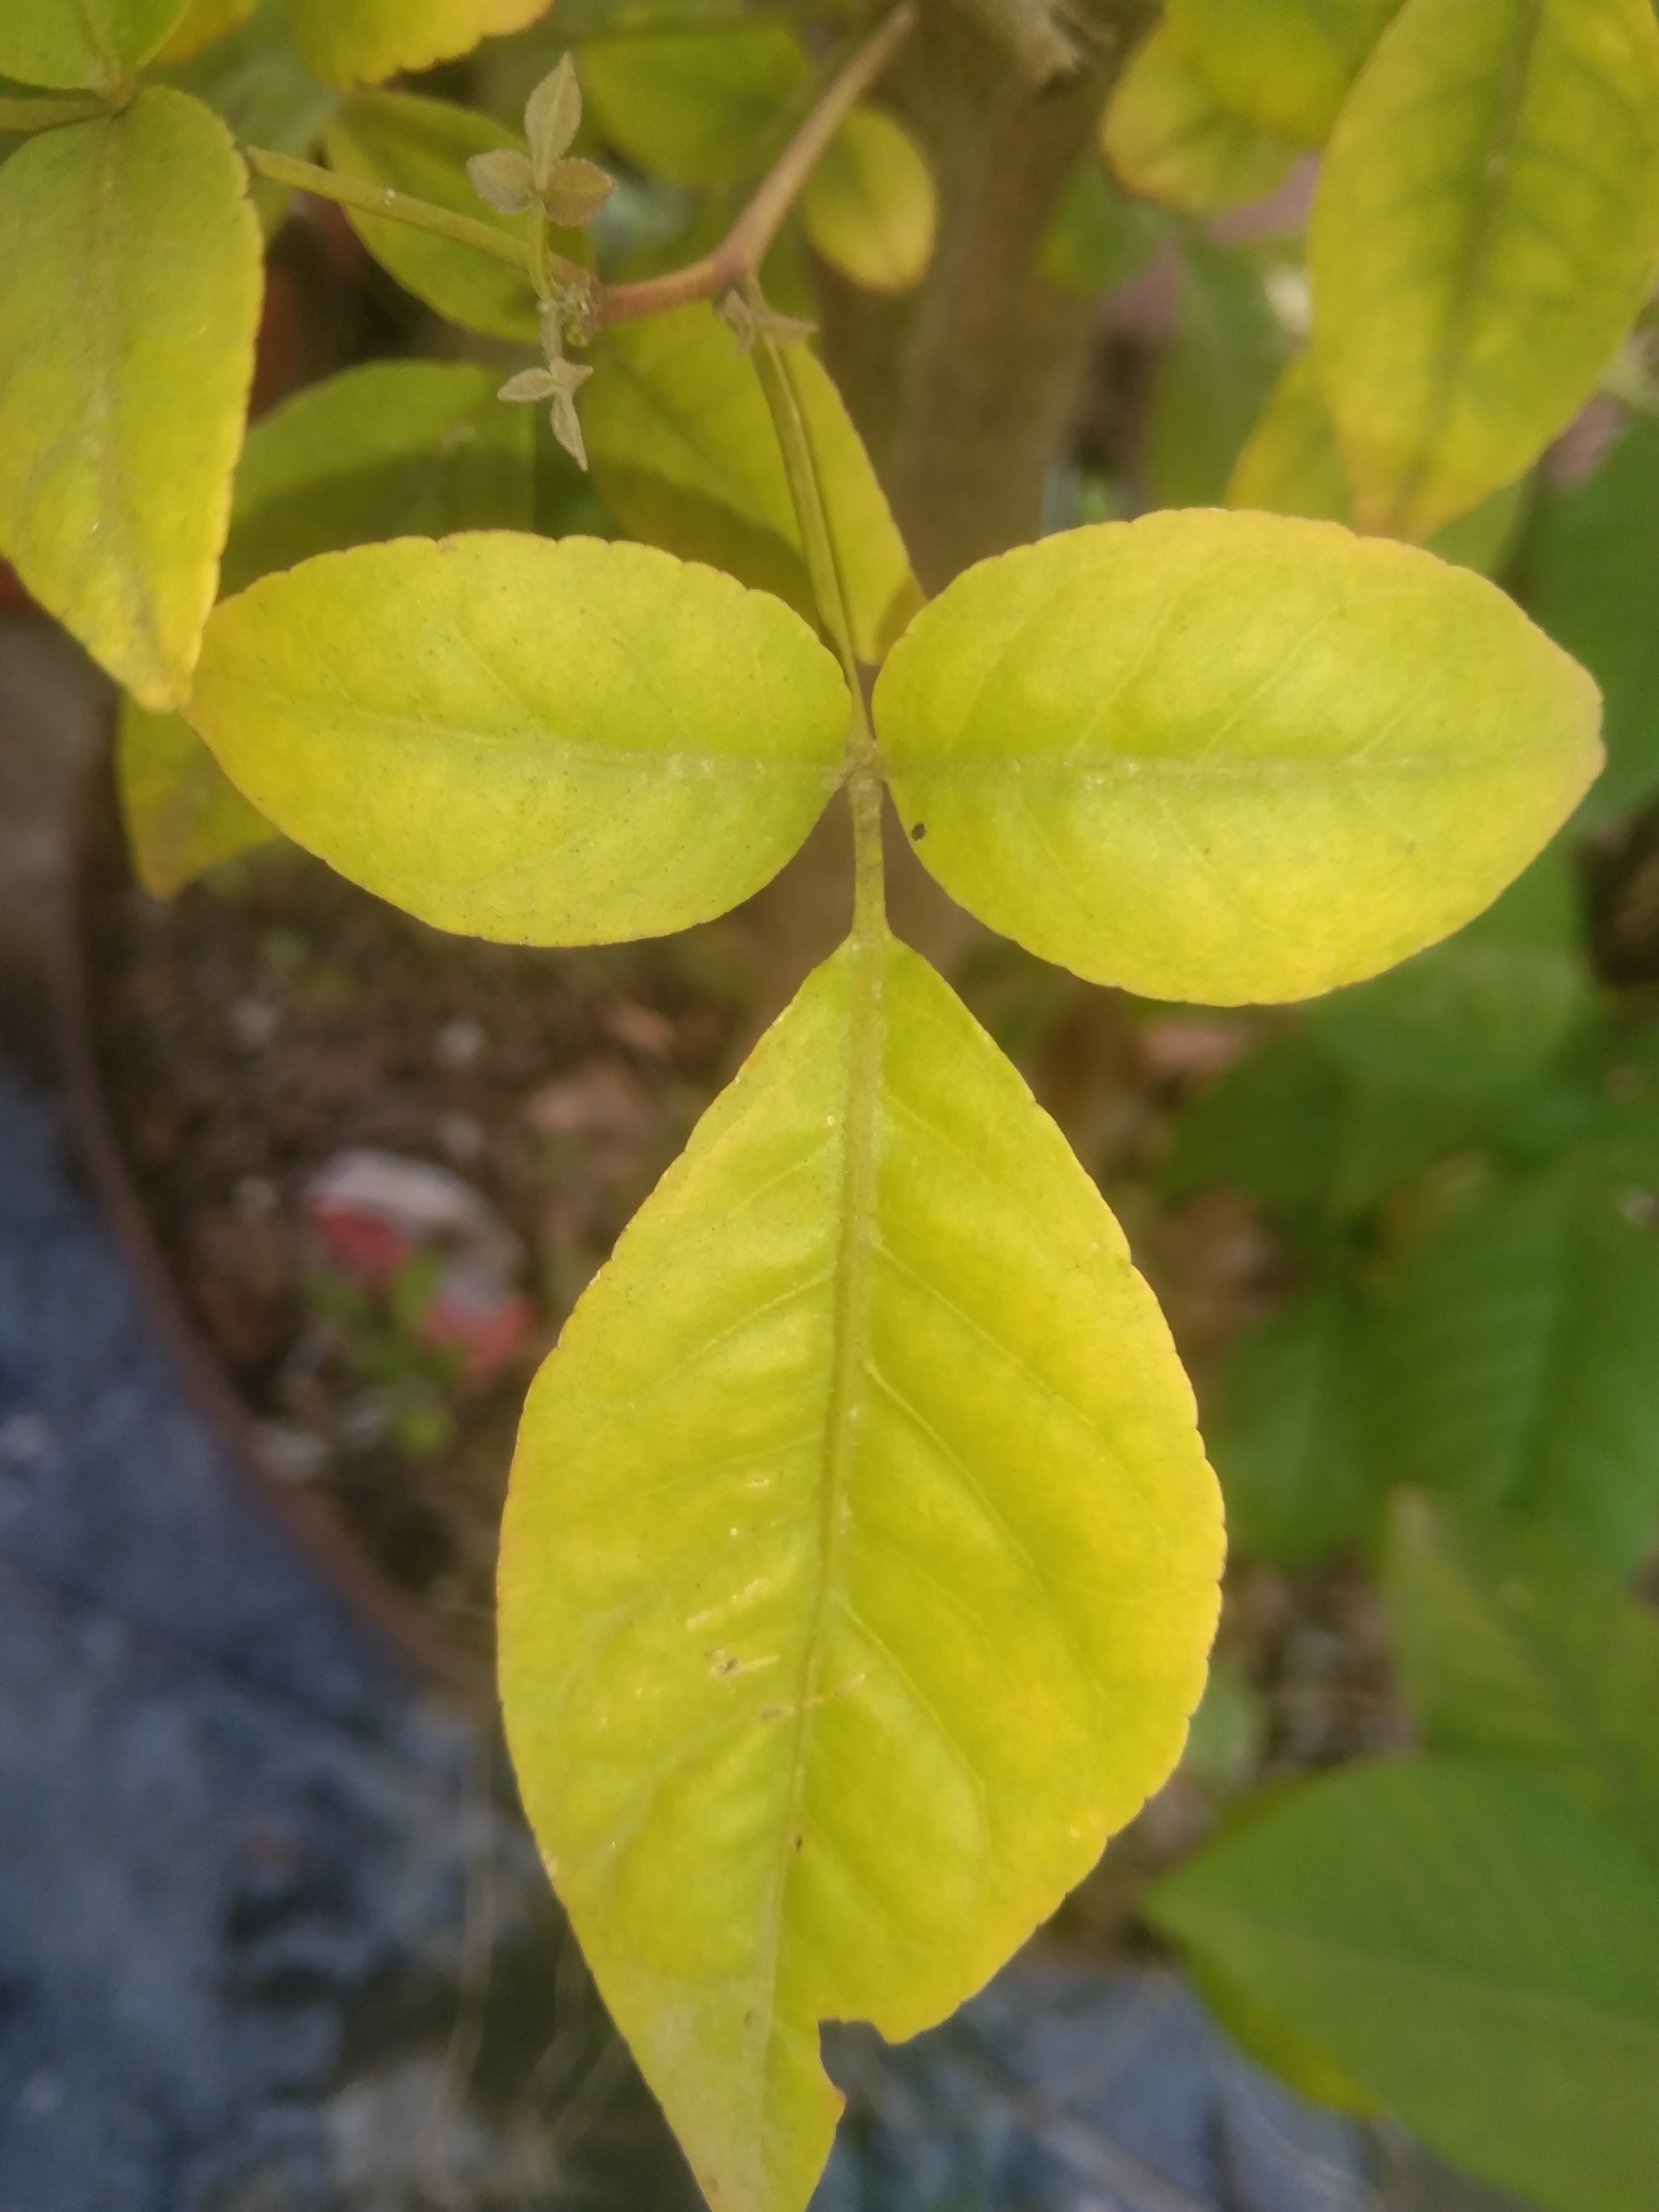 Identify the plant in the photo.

wood apple
